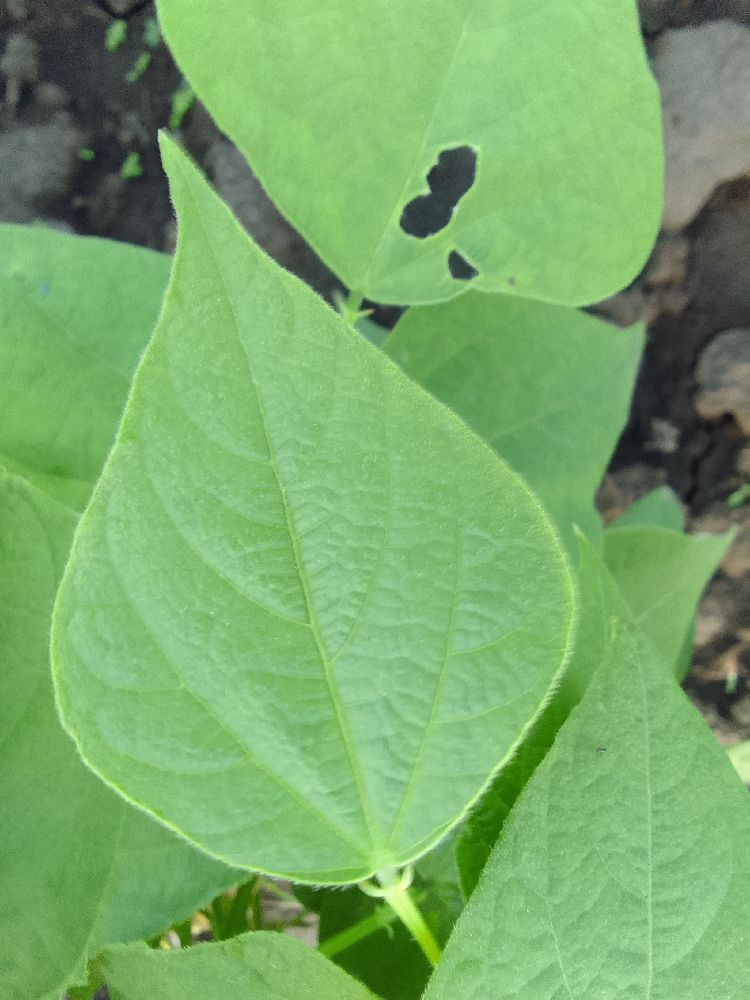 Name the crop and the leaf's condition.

common bean, healthy
